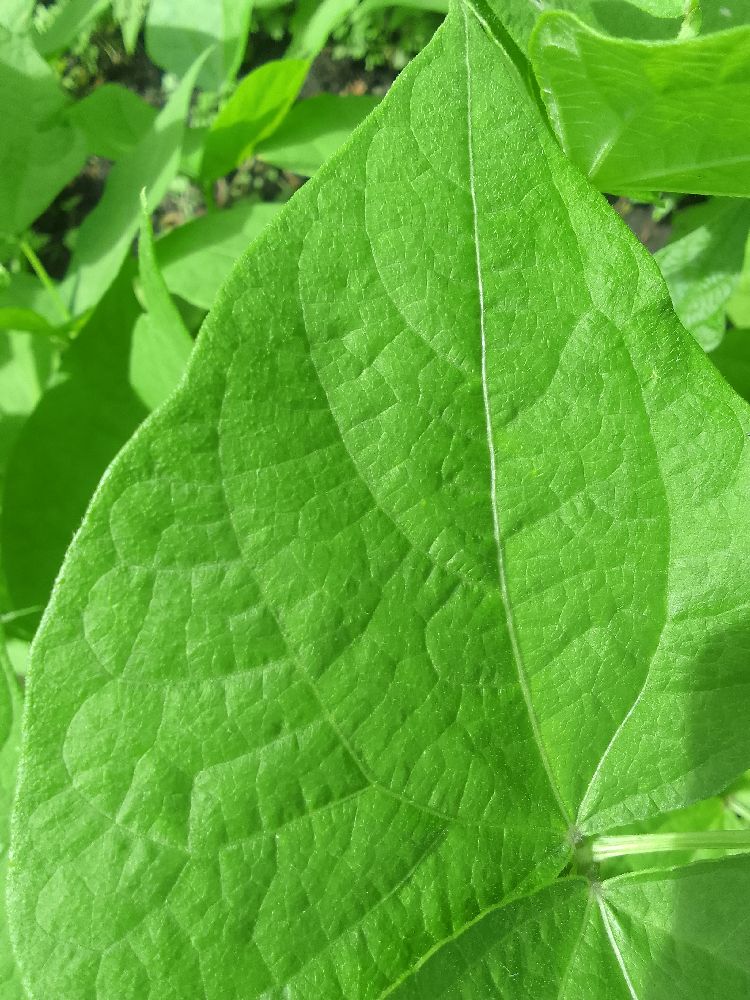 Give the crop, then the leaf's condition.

common bean, healthy
